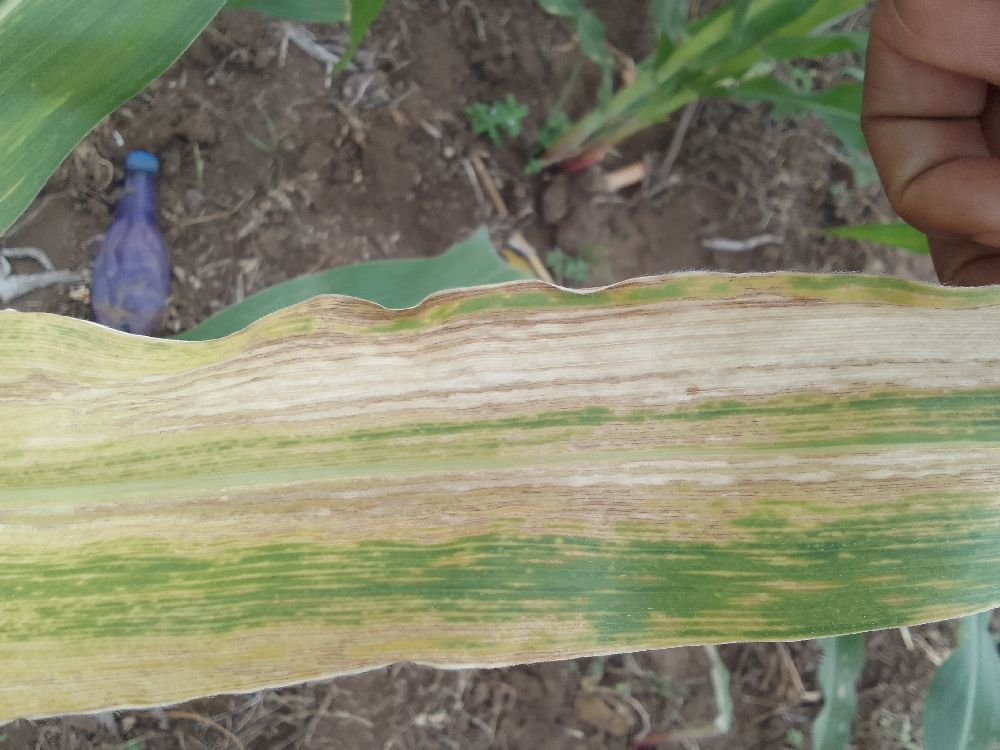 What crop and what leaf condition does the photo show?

maize, maize lethal necrosis
